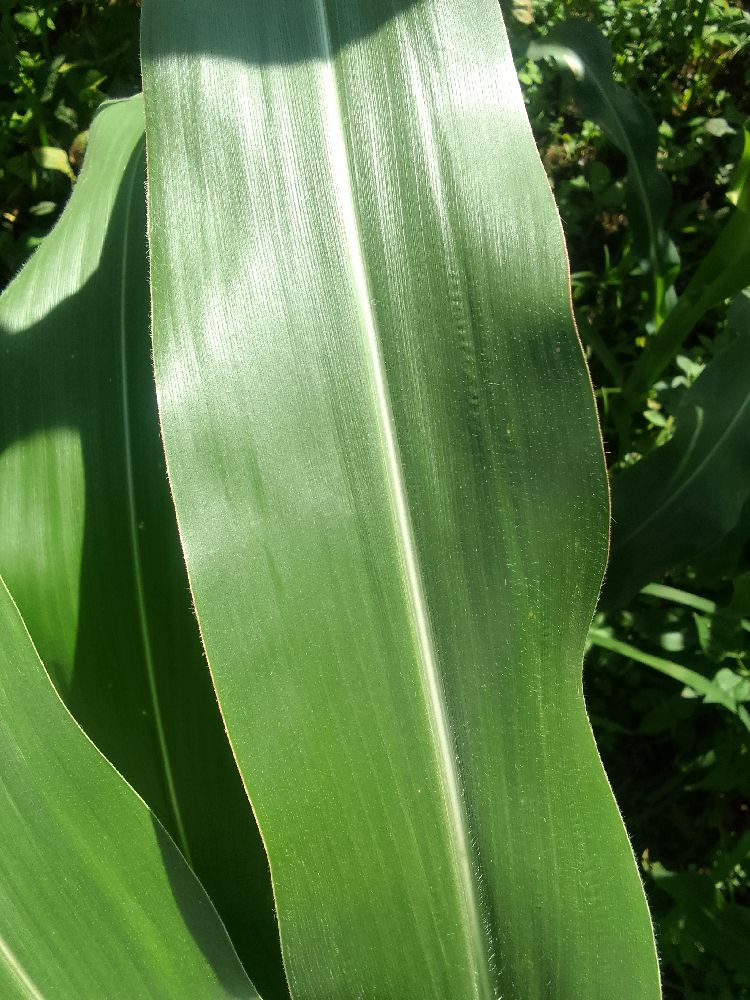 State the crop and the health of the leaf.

maize, healthy
